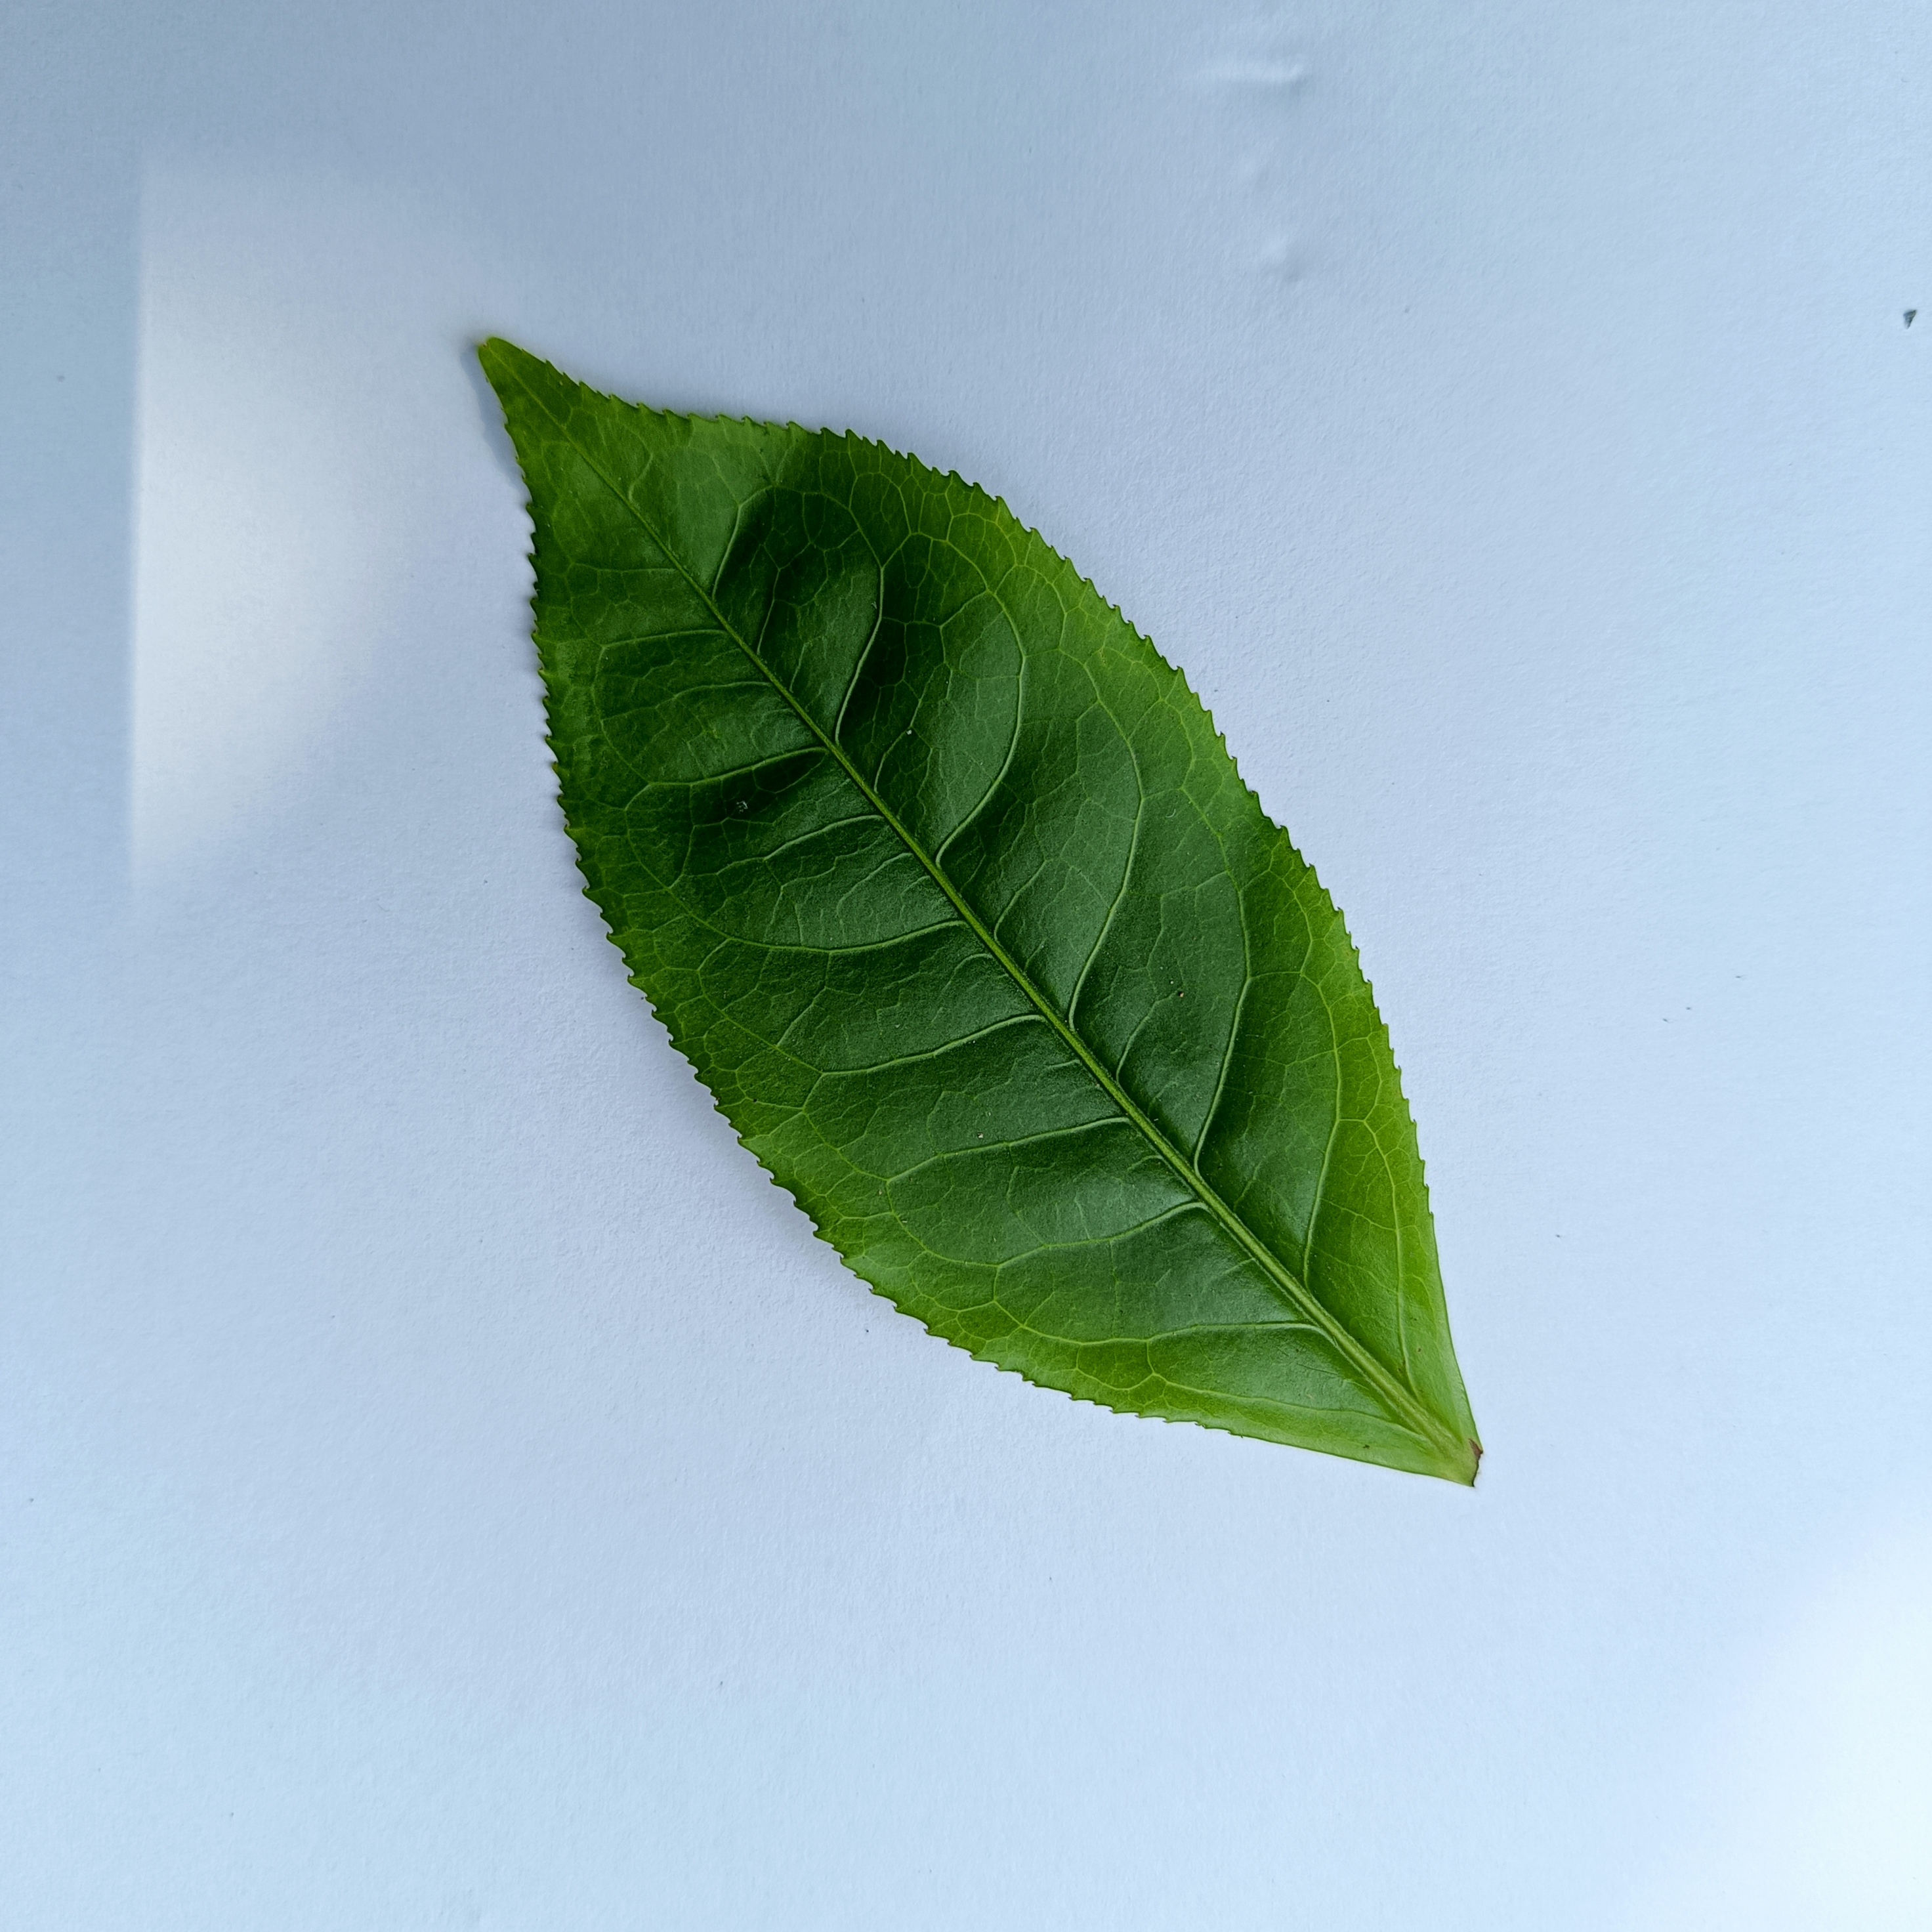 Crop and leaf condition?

tea, healthy
